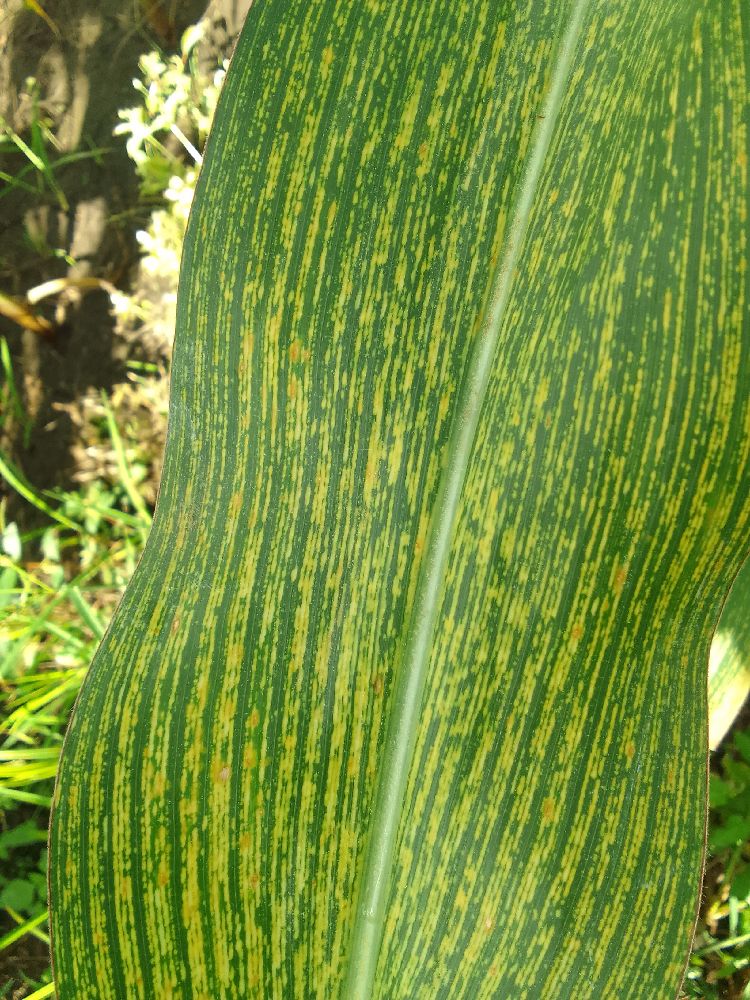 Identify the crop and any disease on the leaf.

maize, maize streak virus
